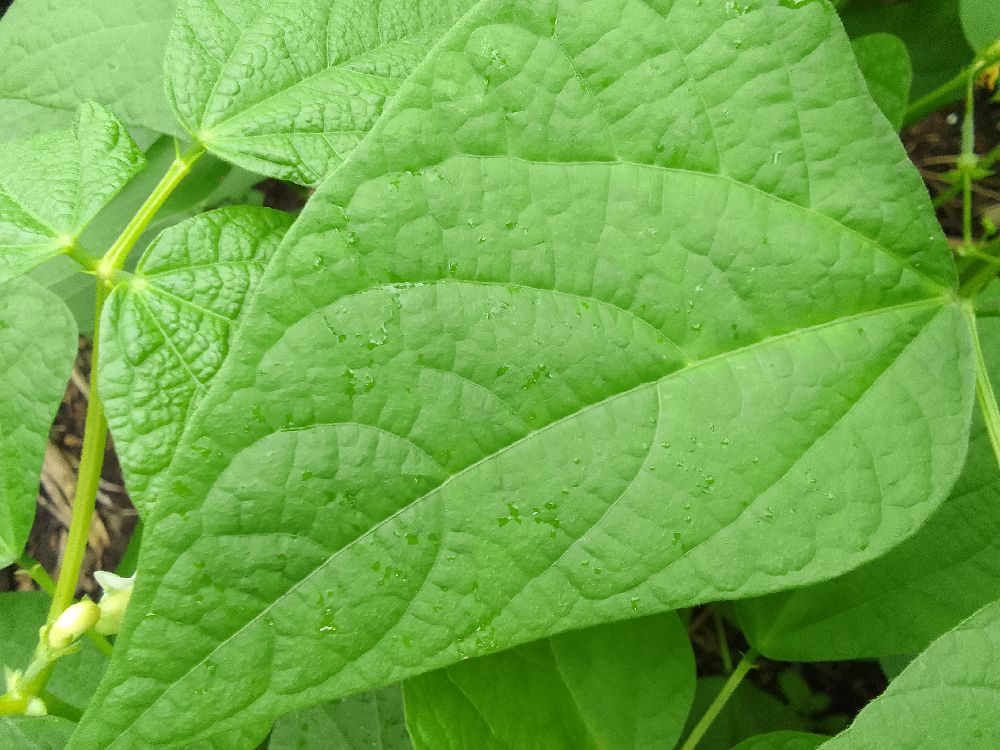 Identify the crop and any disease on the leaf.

common bean, healthy
